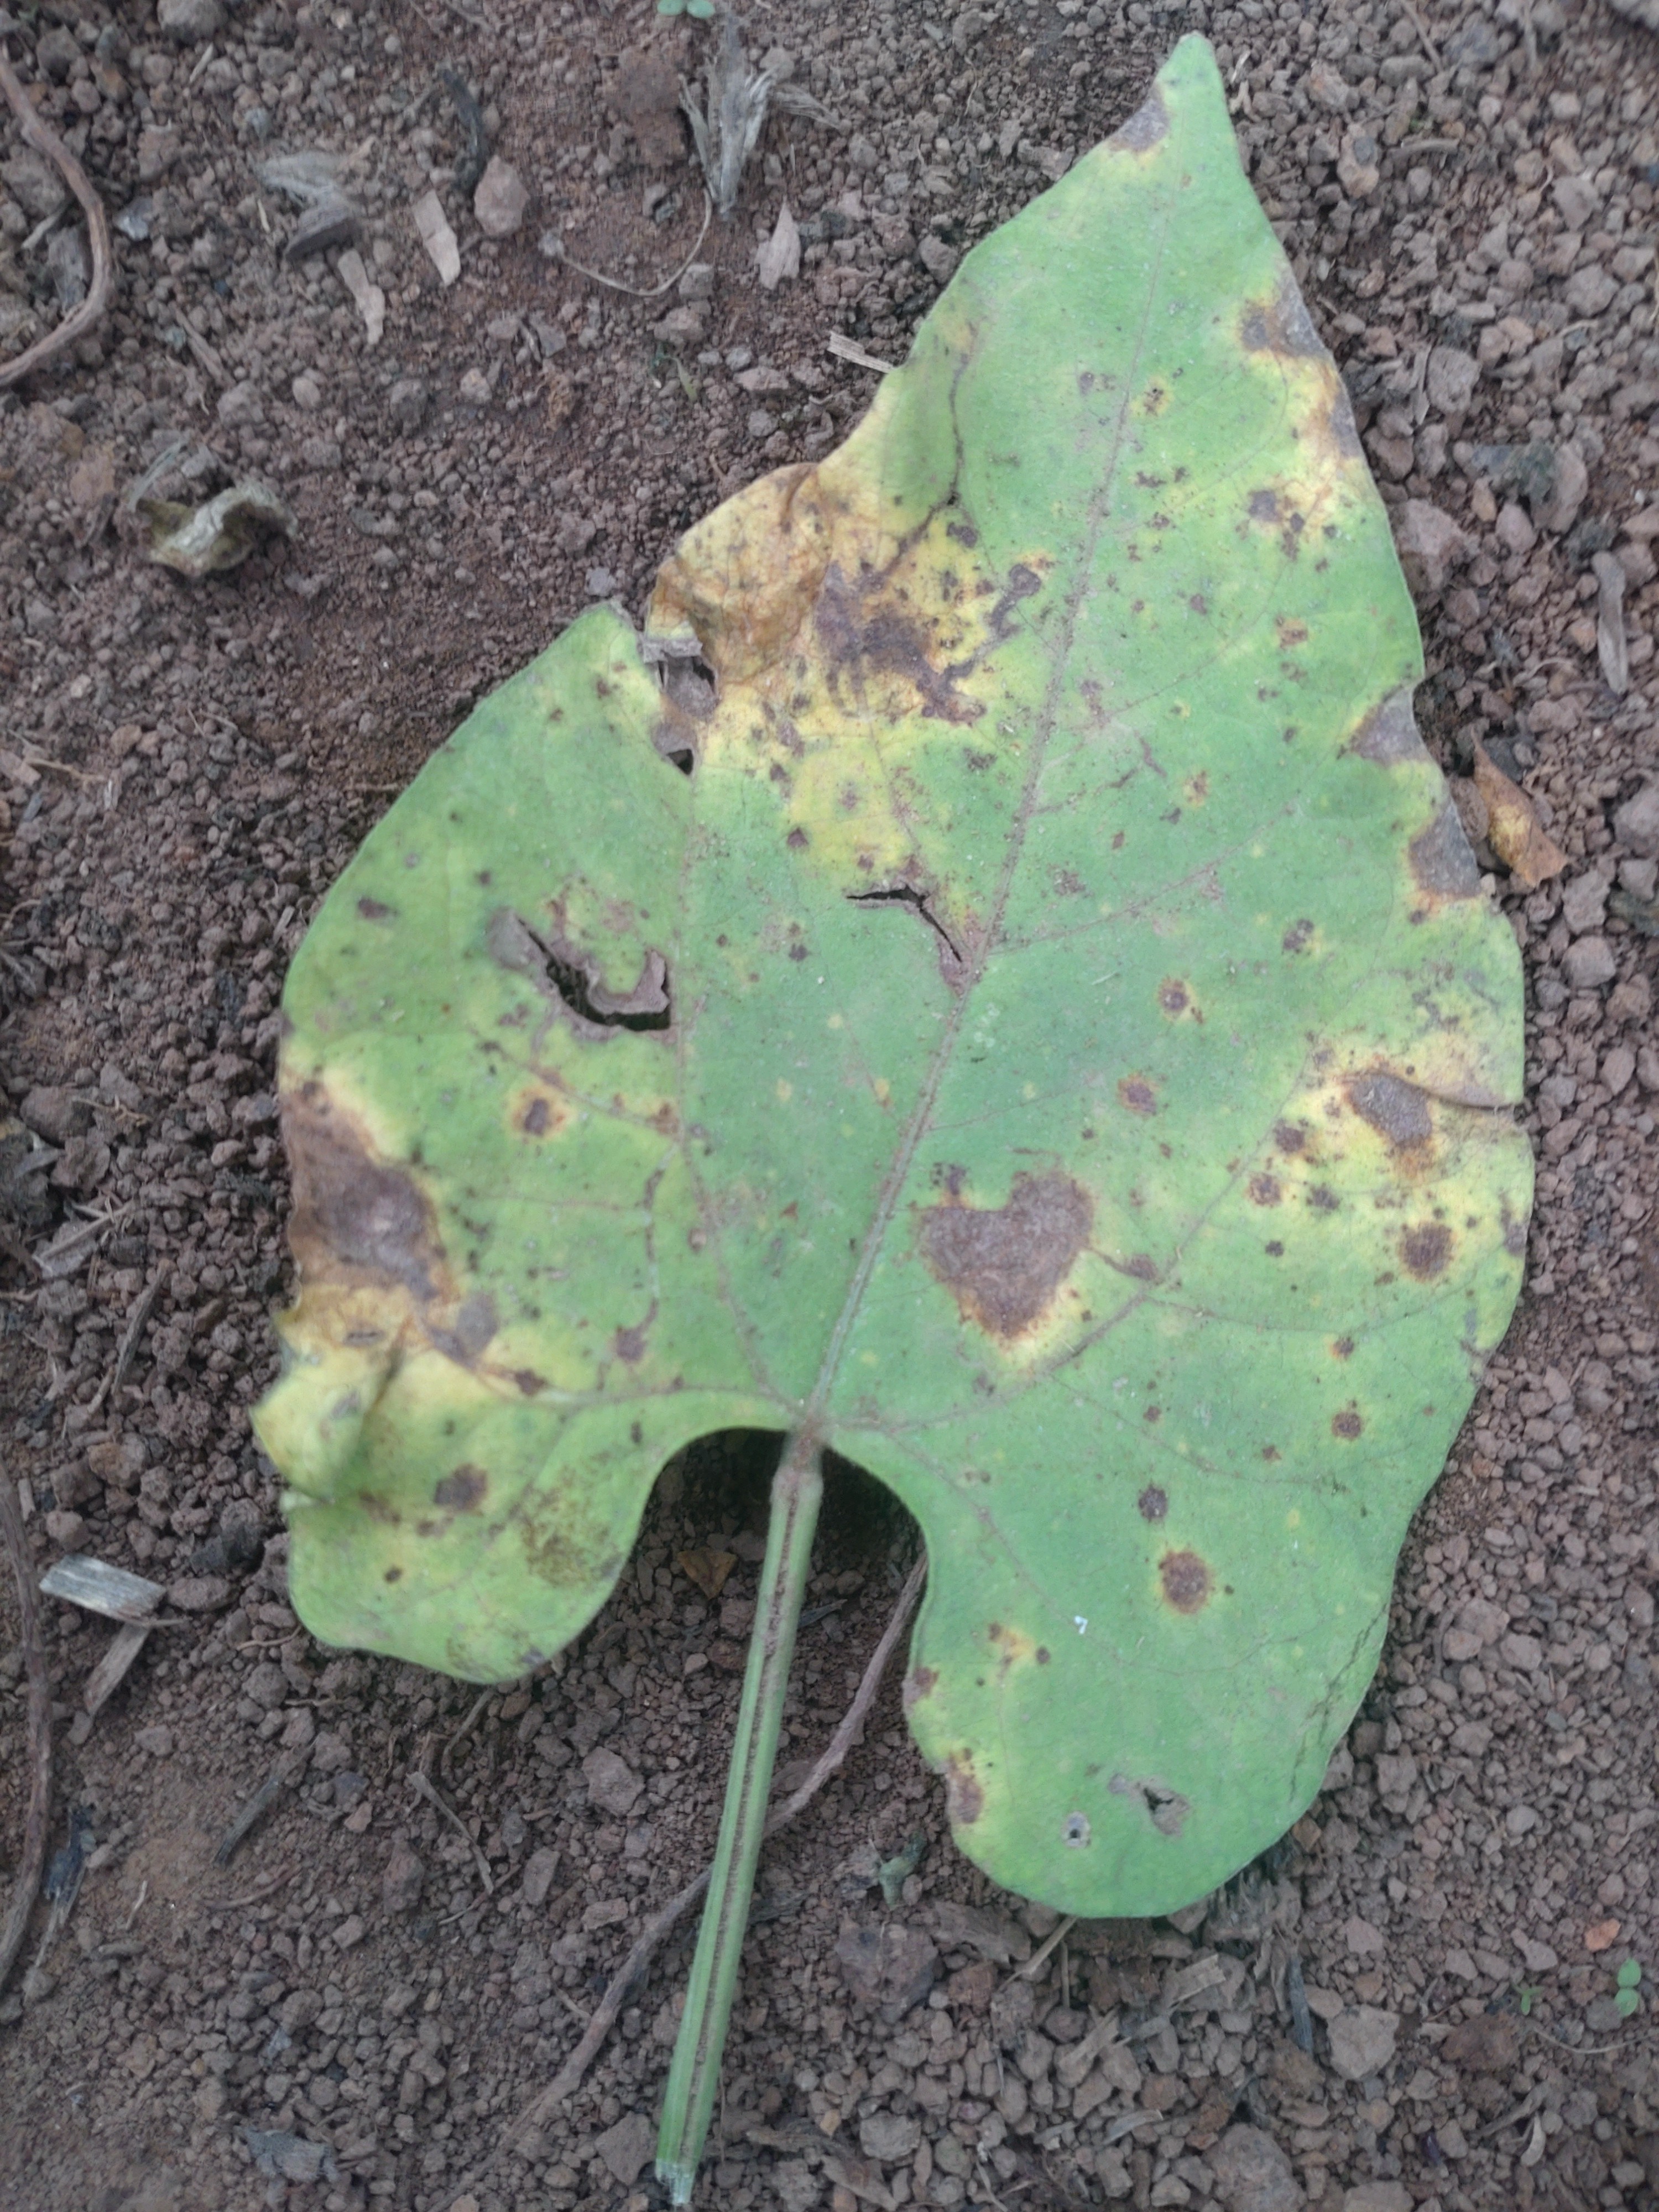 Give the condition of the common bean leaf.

rust
